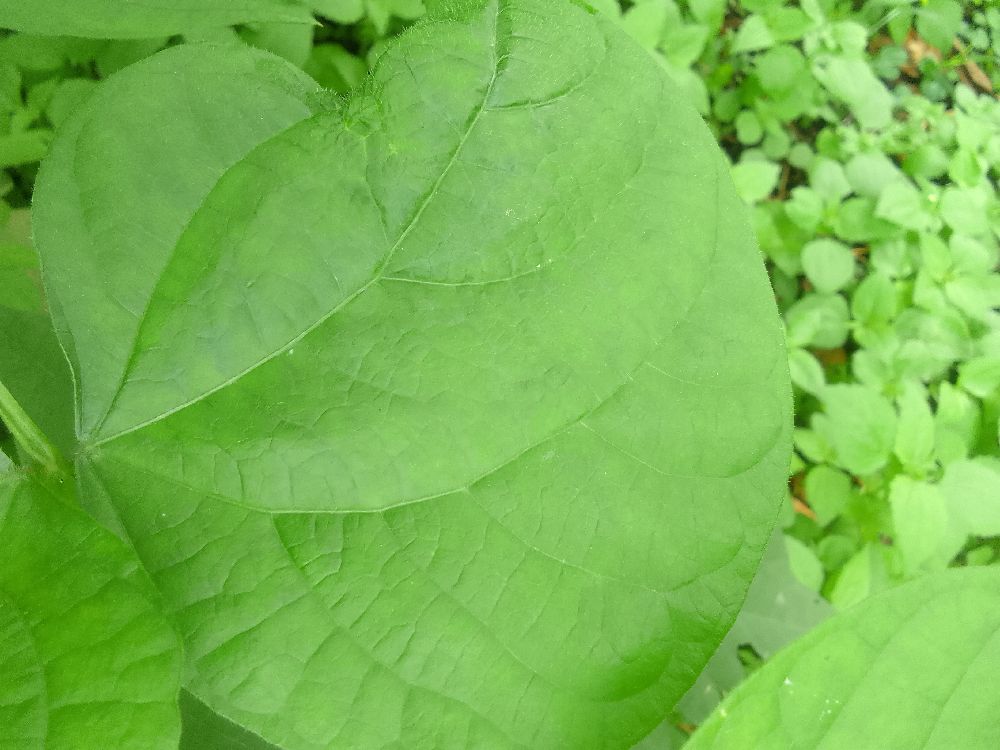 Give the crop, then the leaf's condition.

common bean, healthy
